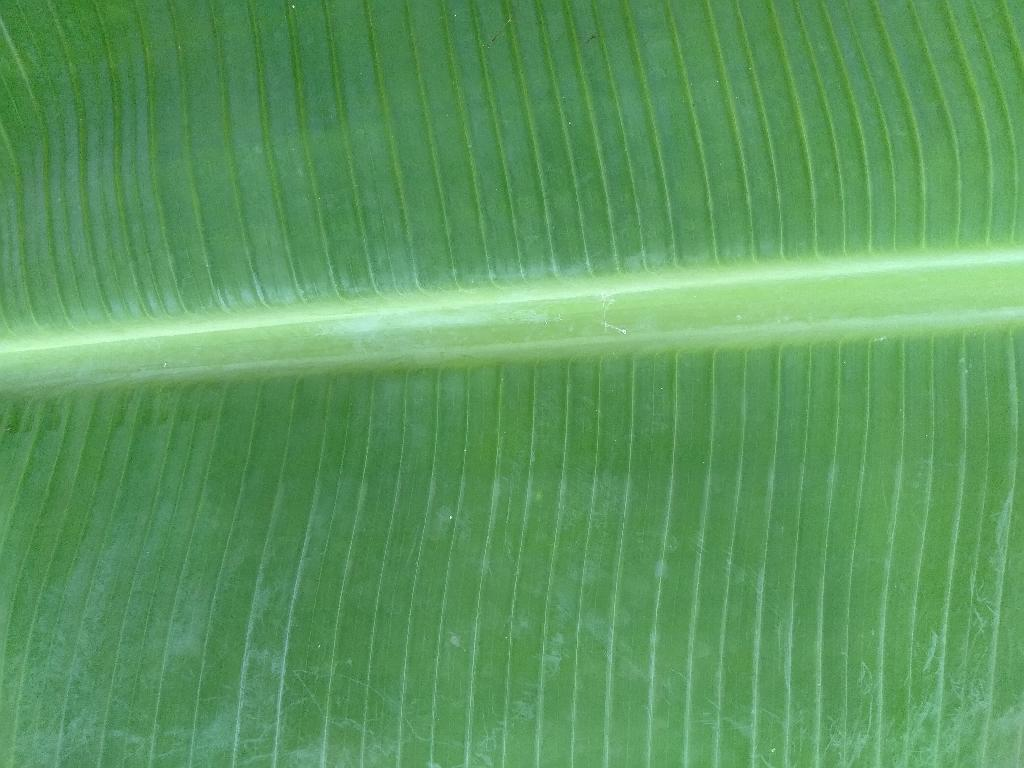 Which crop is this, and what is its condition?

banana, healthy
